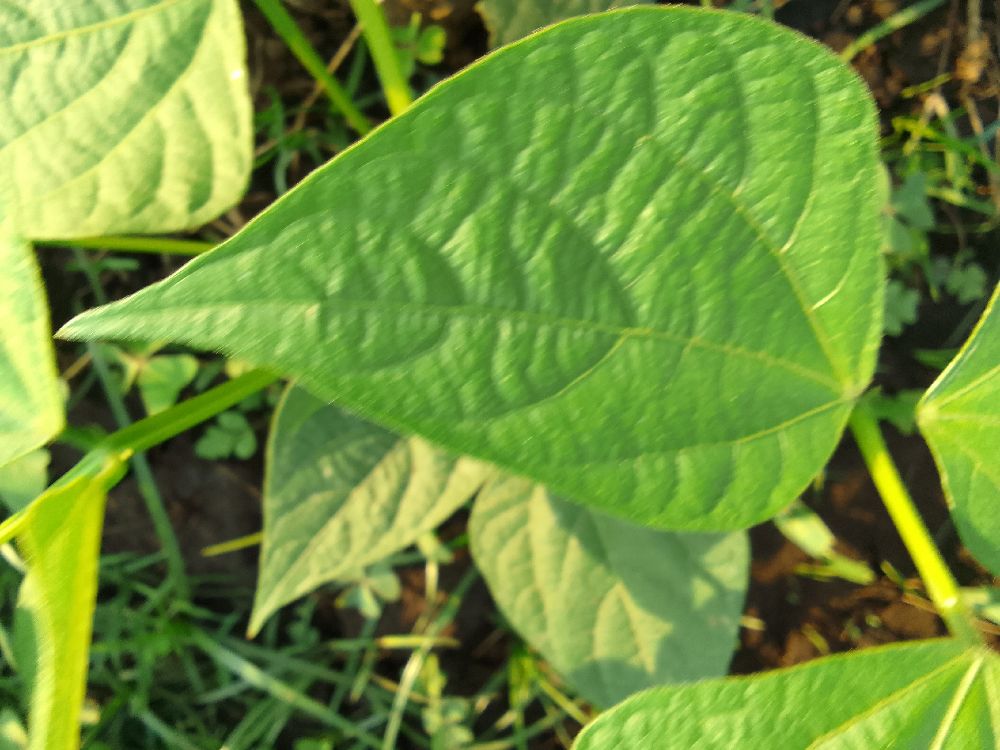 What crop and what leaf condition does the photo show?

common bean, healthy
